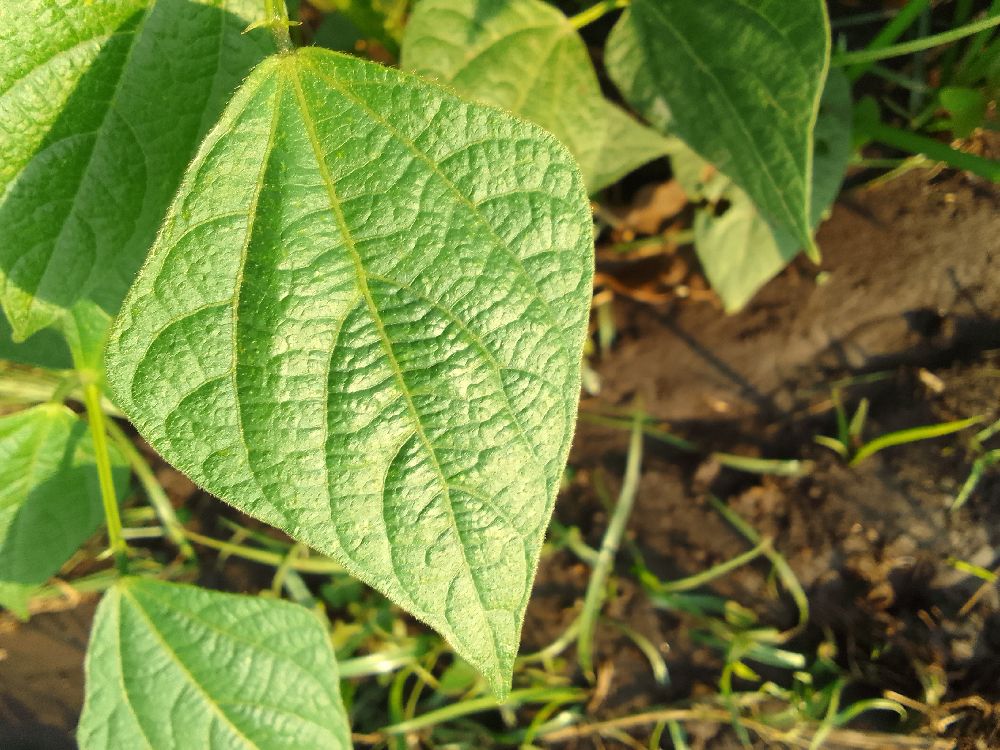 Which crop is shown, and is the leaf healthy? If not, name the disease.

common bean, healthy
